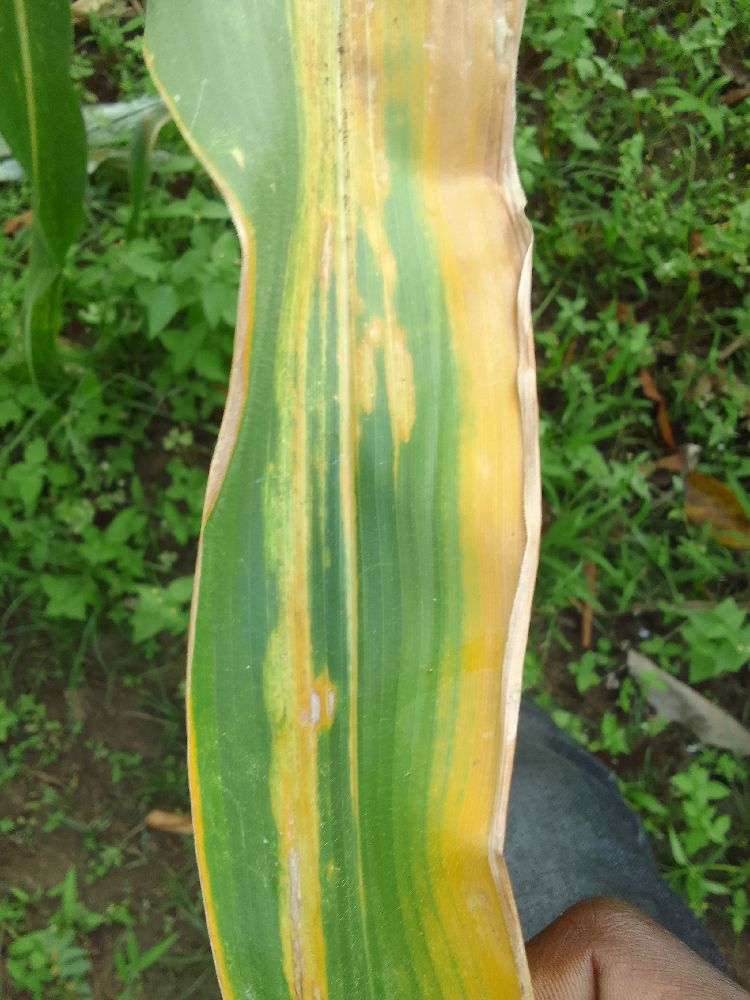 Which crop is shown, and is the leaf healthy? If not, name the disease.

maize, maize lethal necrosis
